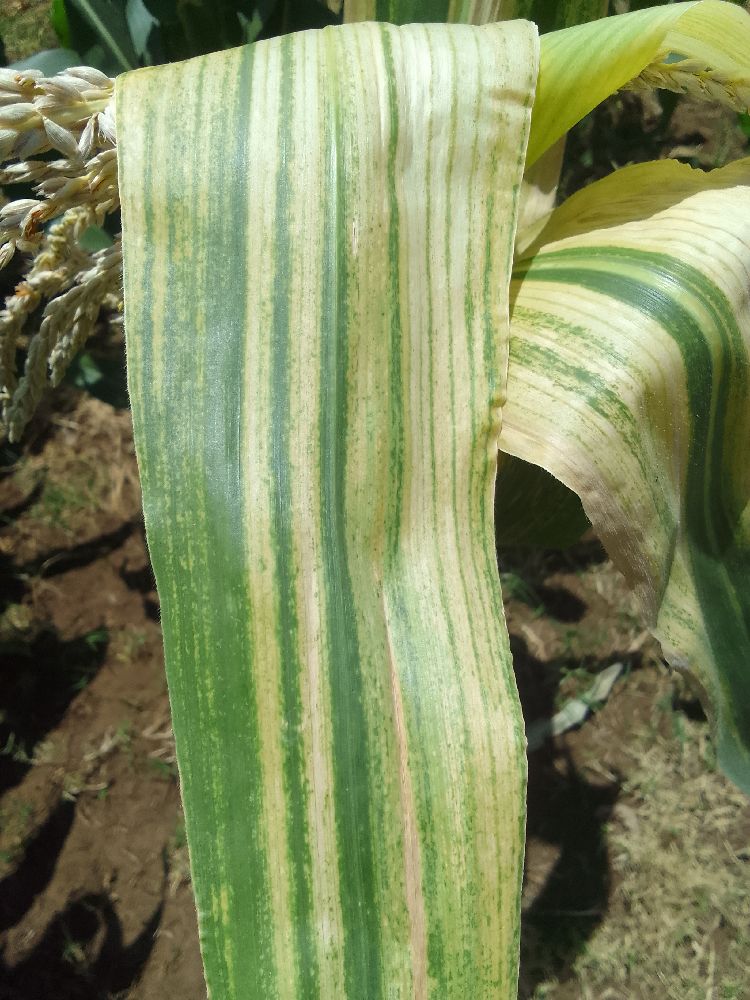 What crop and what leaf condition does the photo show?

maize, maize lethal necrosis
